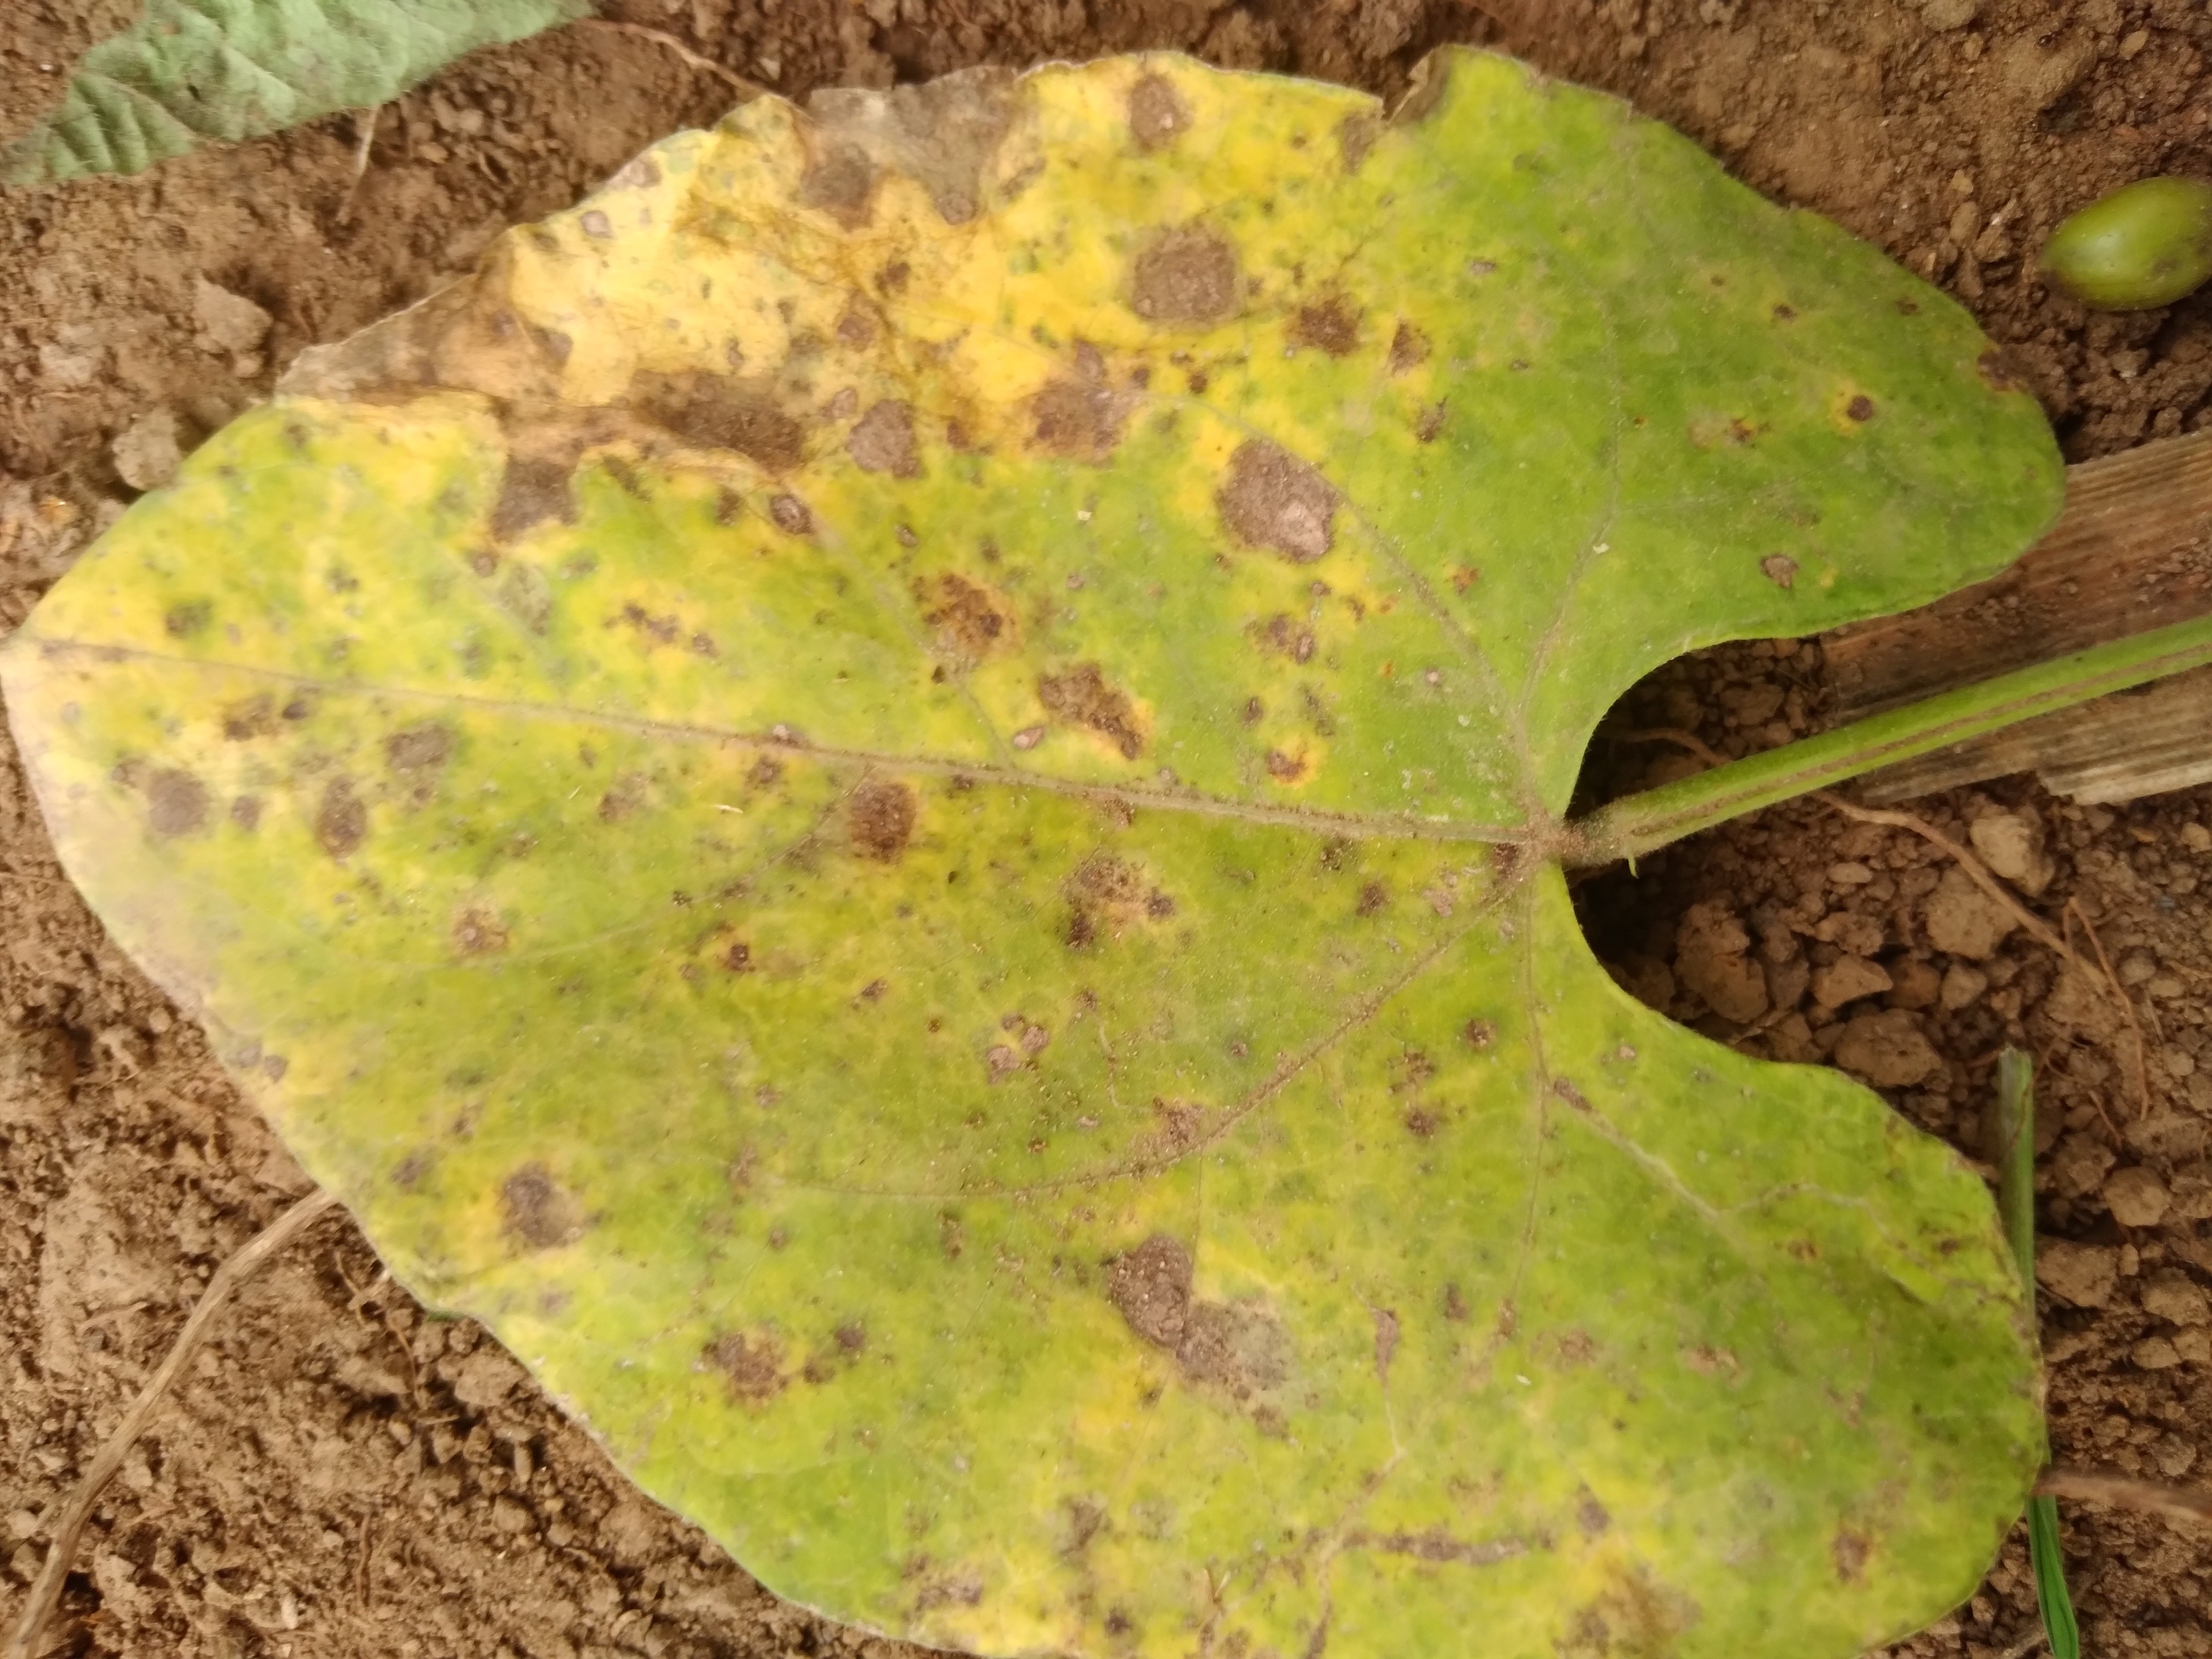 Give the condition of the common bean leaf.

rust
